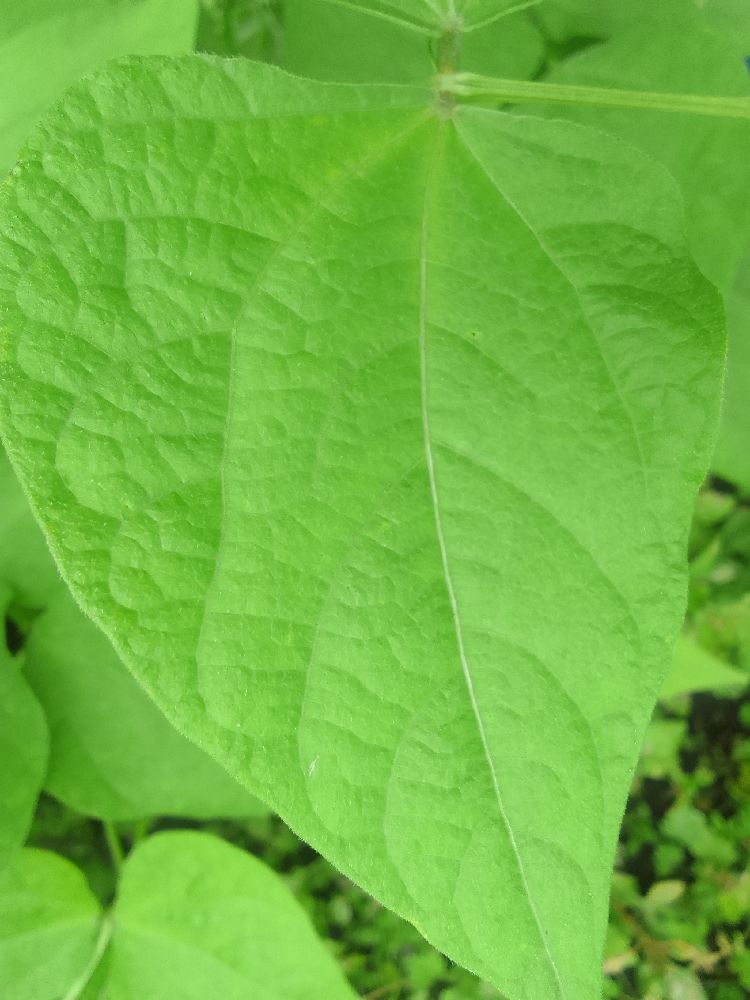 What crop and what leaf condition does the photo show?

common bean, healthy
